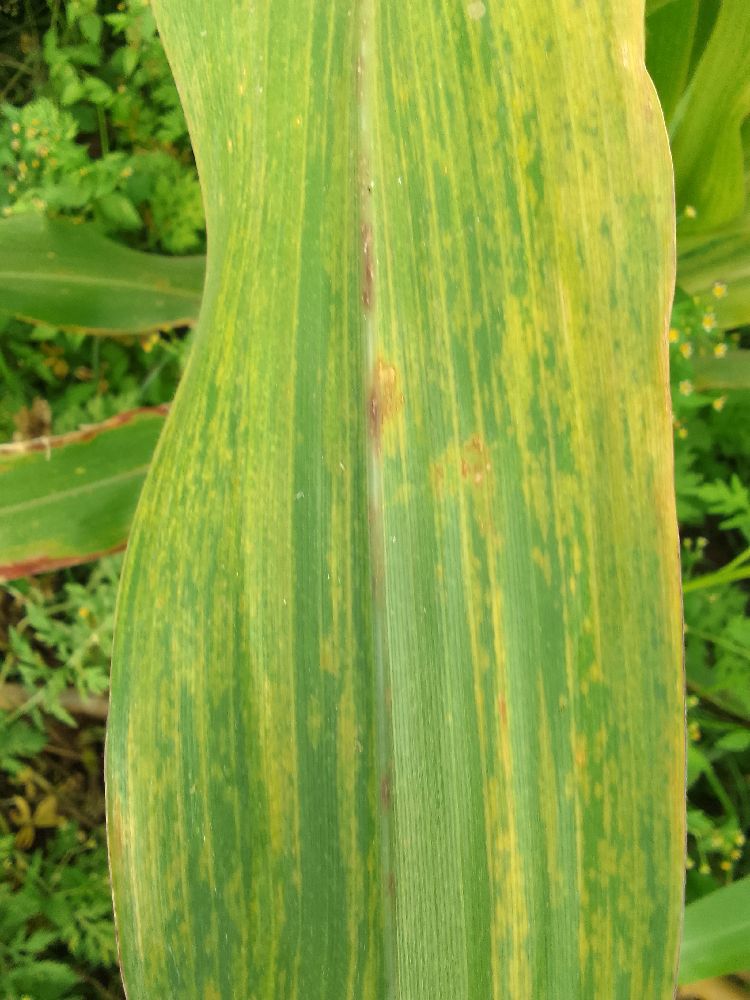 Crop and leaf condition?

maize, maize lethal necrosis
